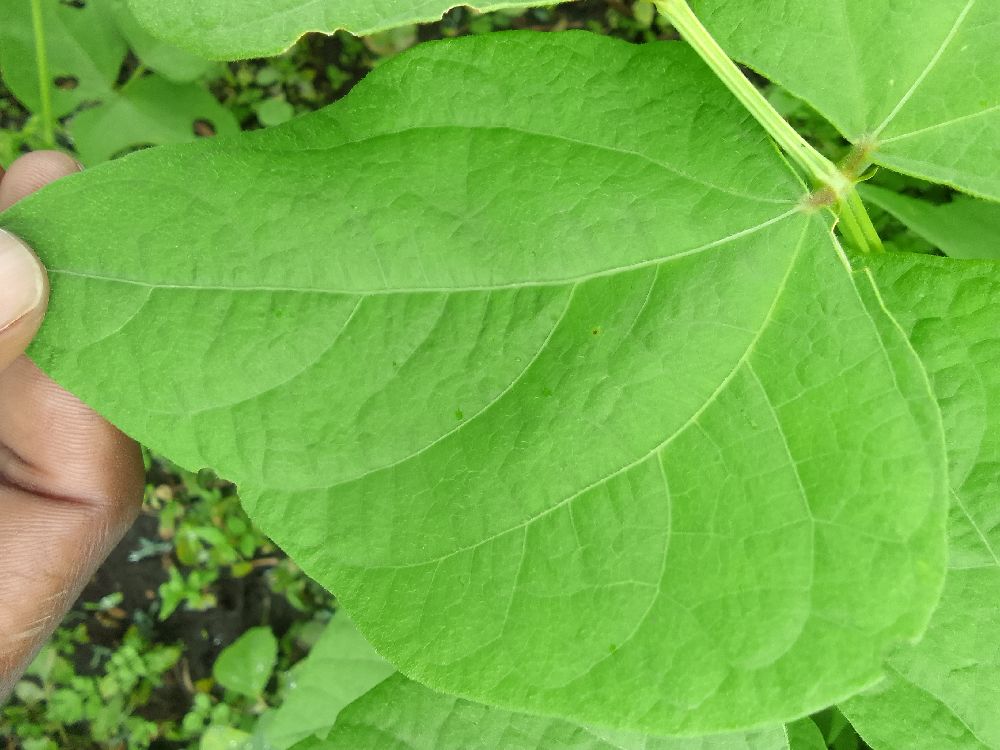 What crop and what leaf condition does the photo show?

common bean, healthy
